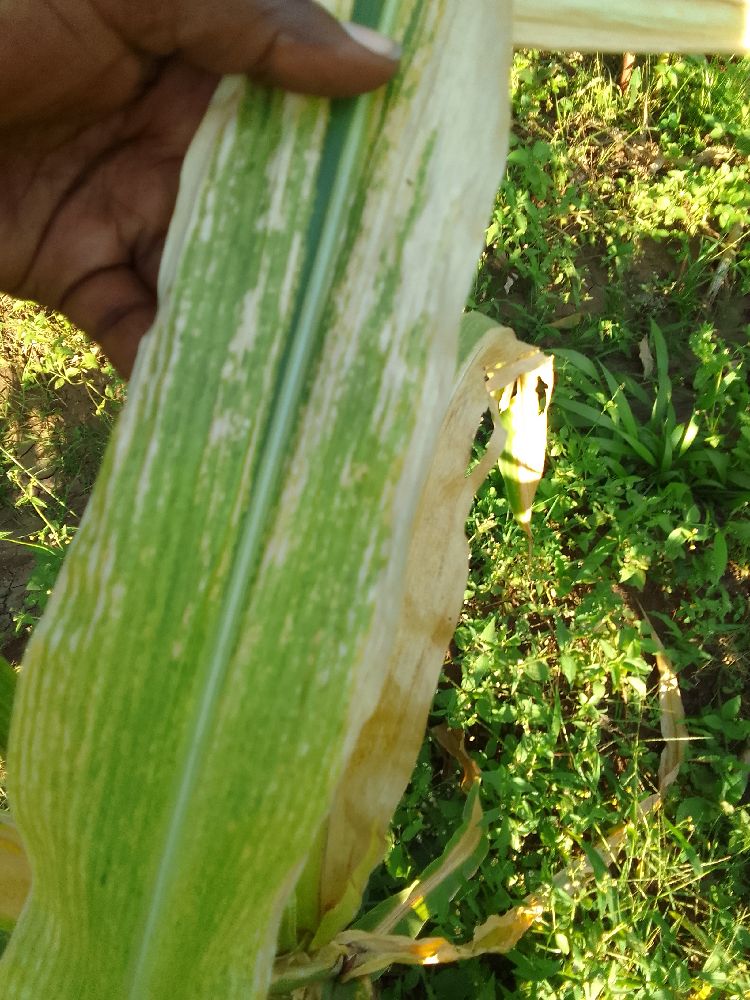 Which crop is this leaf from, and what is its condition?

maize, maize lethal necrosis
